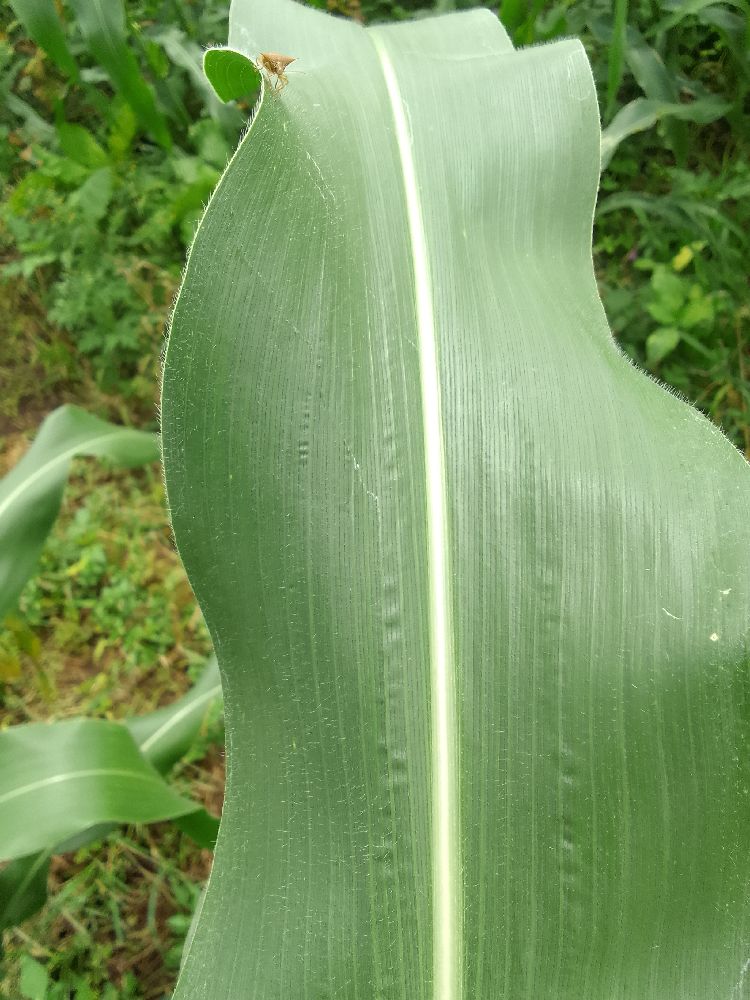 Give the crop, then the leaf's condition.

maize, healthy
